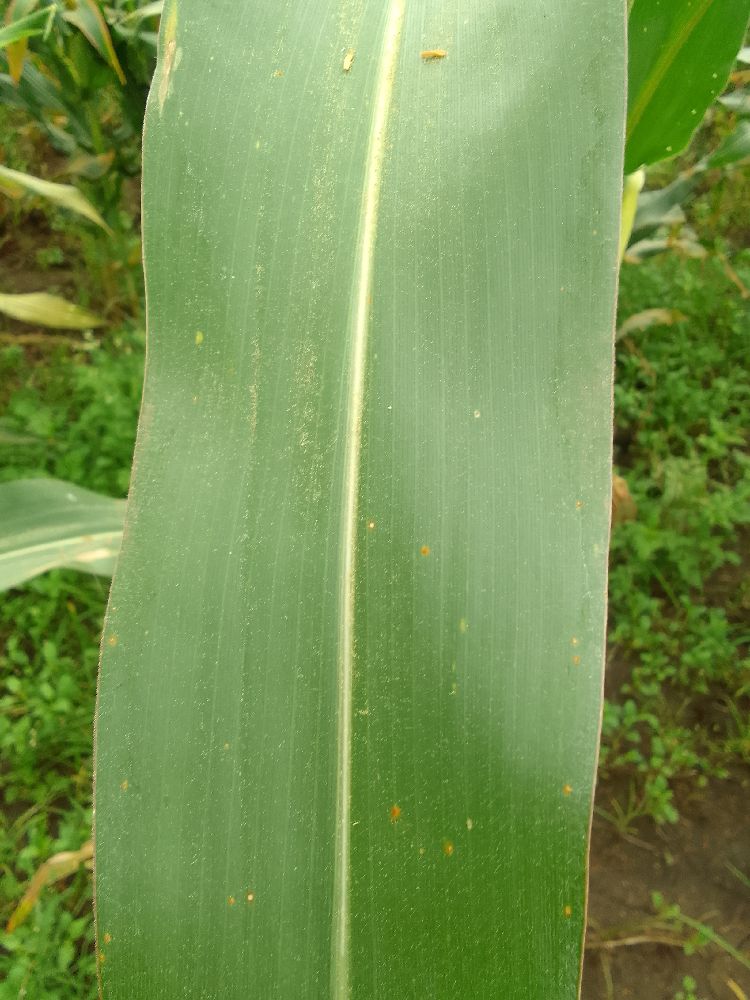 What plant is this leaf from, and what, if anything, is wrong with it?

maize, healthy
